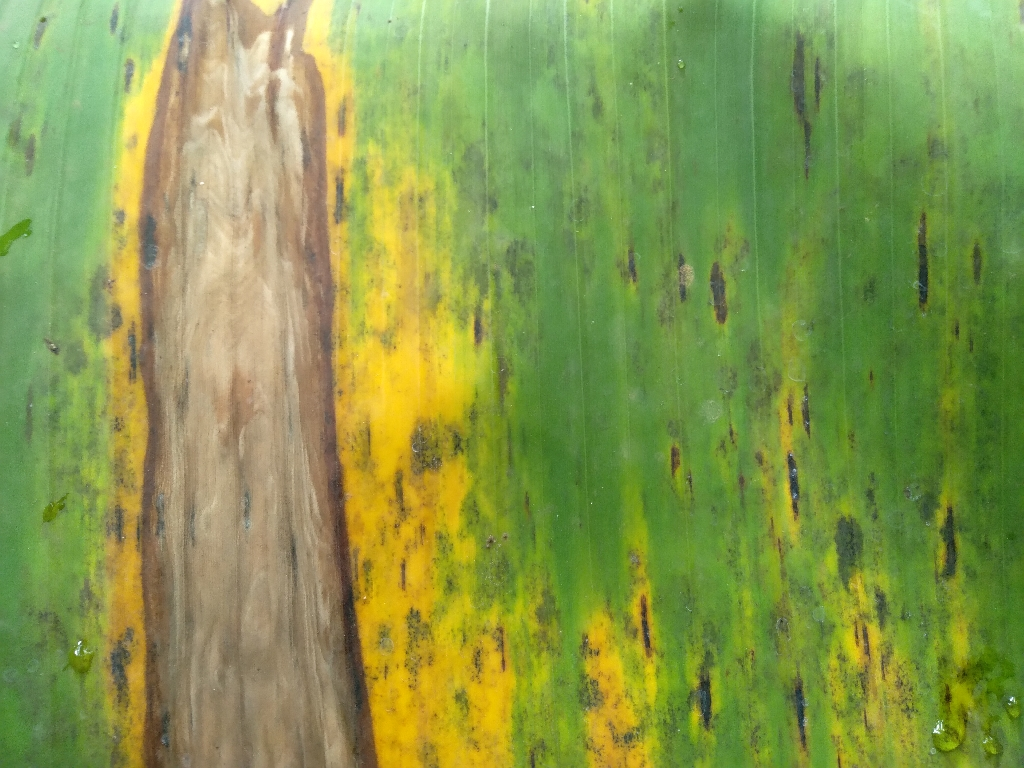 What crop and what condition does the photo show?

banana, black sigatoka
